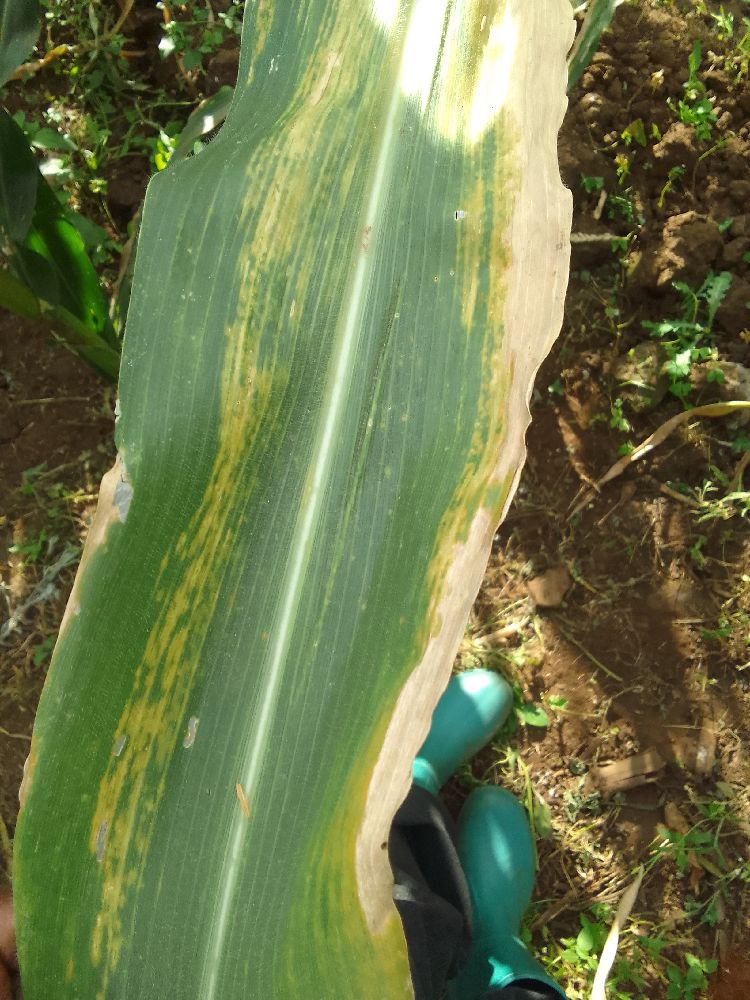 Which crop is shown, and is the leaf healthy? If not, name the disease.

maize, maize lethal necrosis
